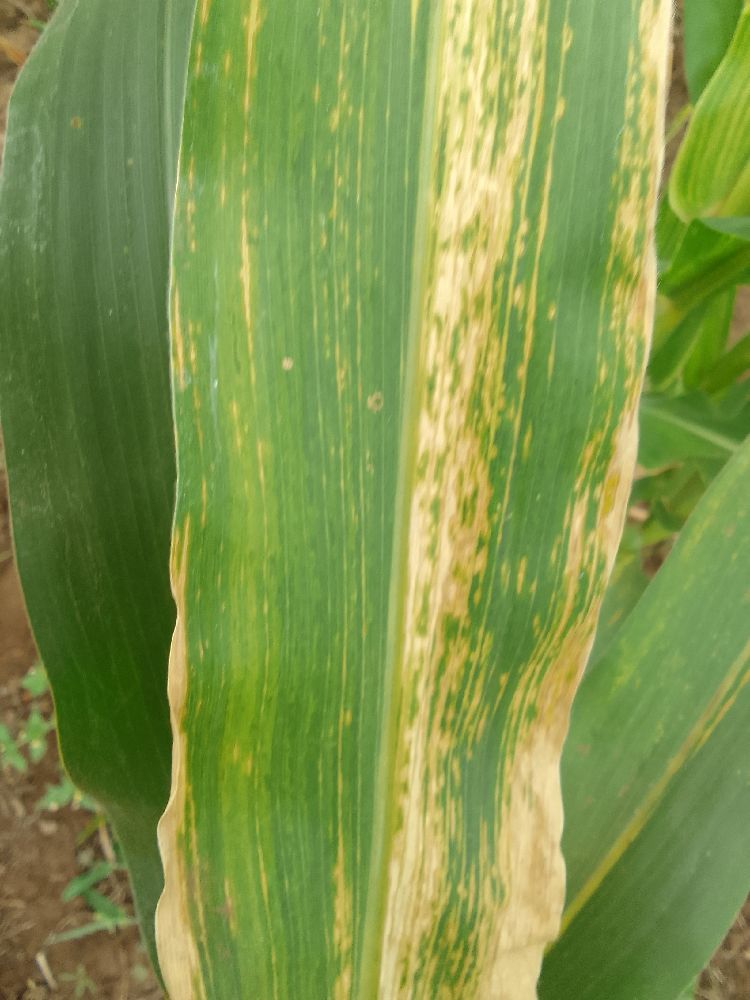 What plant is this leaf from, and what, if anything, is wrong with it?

maize, maize lethal necrosis
